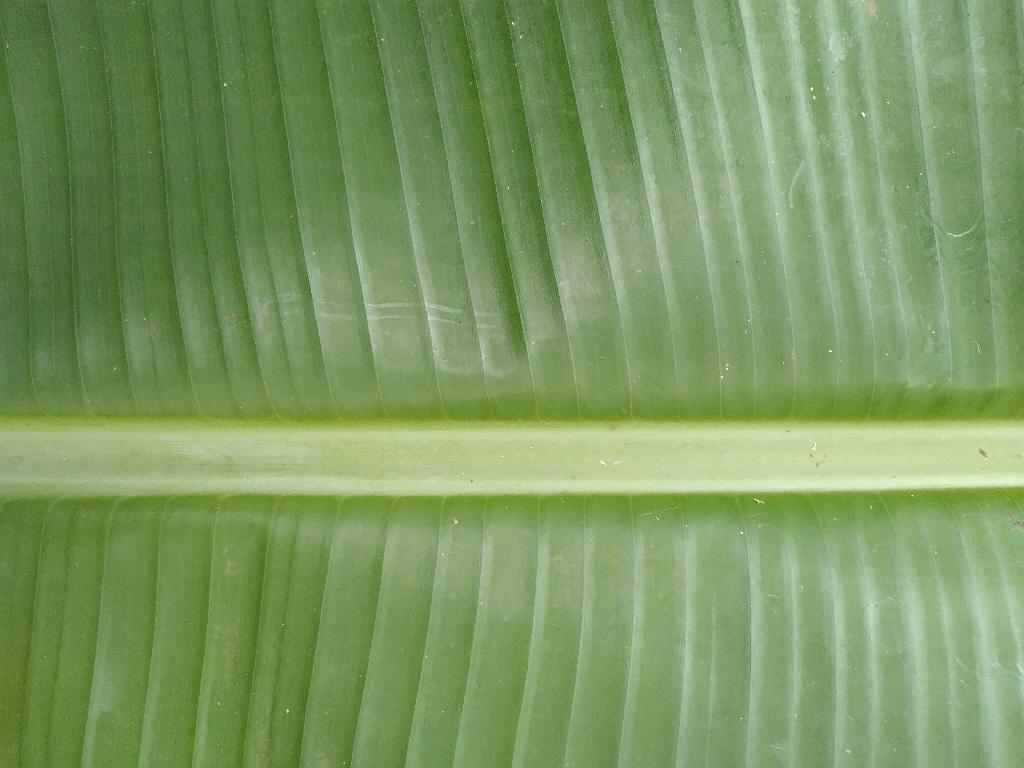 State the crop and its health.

banana, healthy
